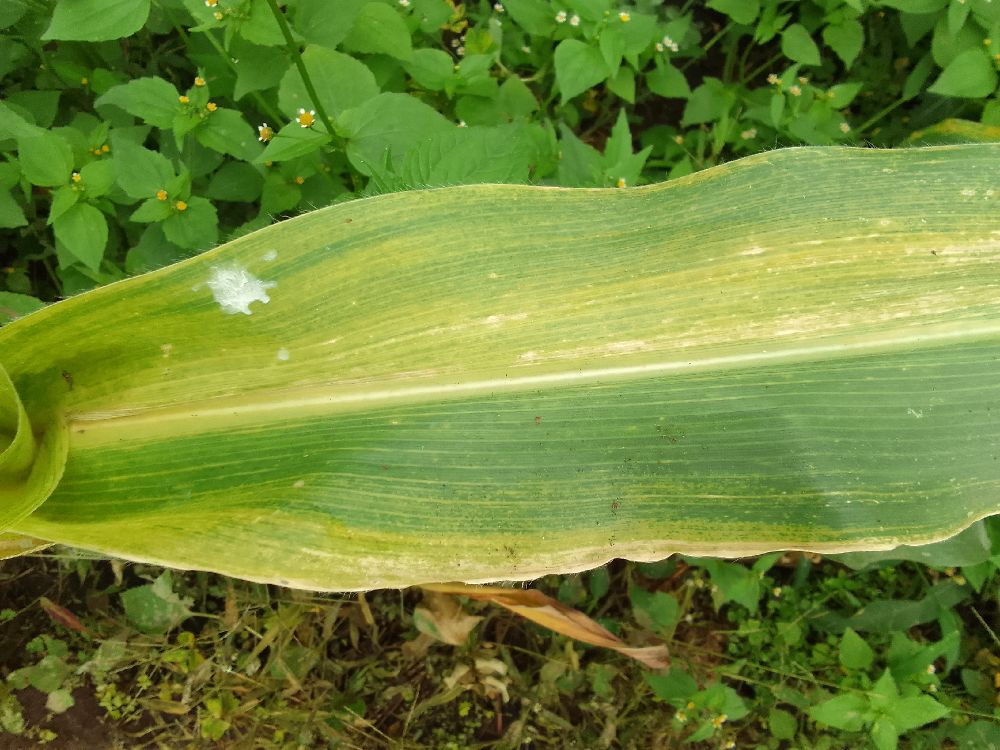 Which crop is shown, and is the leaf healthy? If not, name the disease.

maize, maize lethal necrosis
